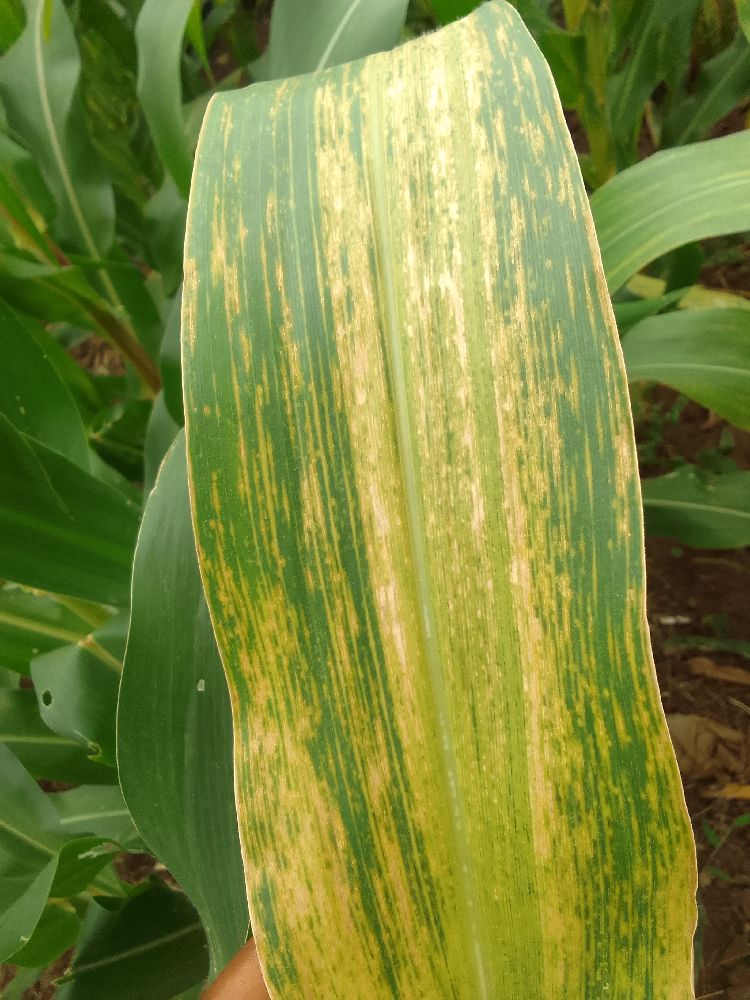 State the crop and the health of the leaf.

maize, maize lethal necrosis
